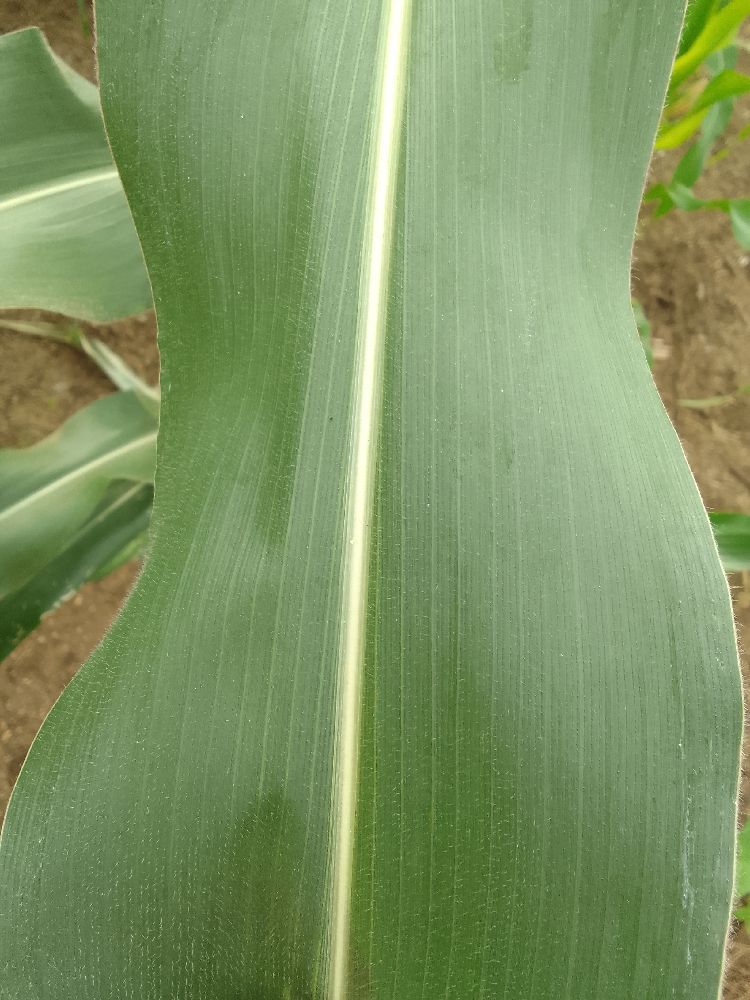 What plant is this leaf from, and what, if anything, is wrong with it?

maize, healthy
